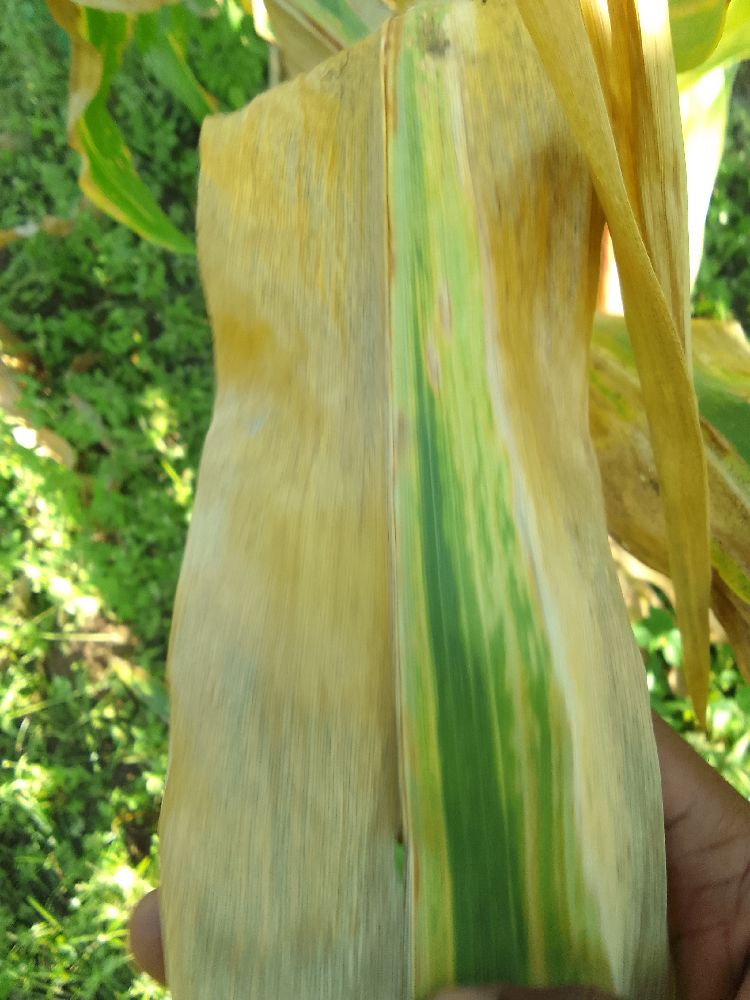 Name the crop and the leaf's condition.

maize, maize lethal necrosis
